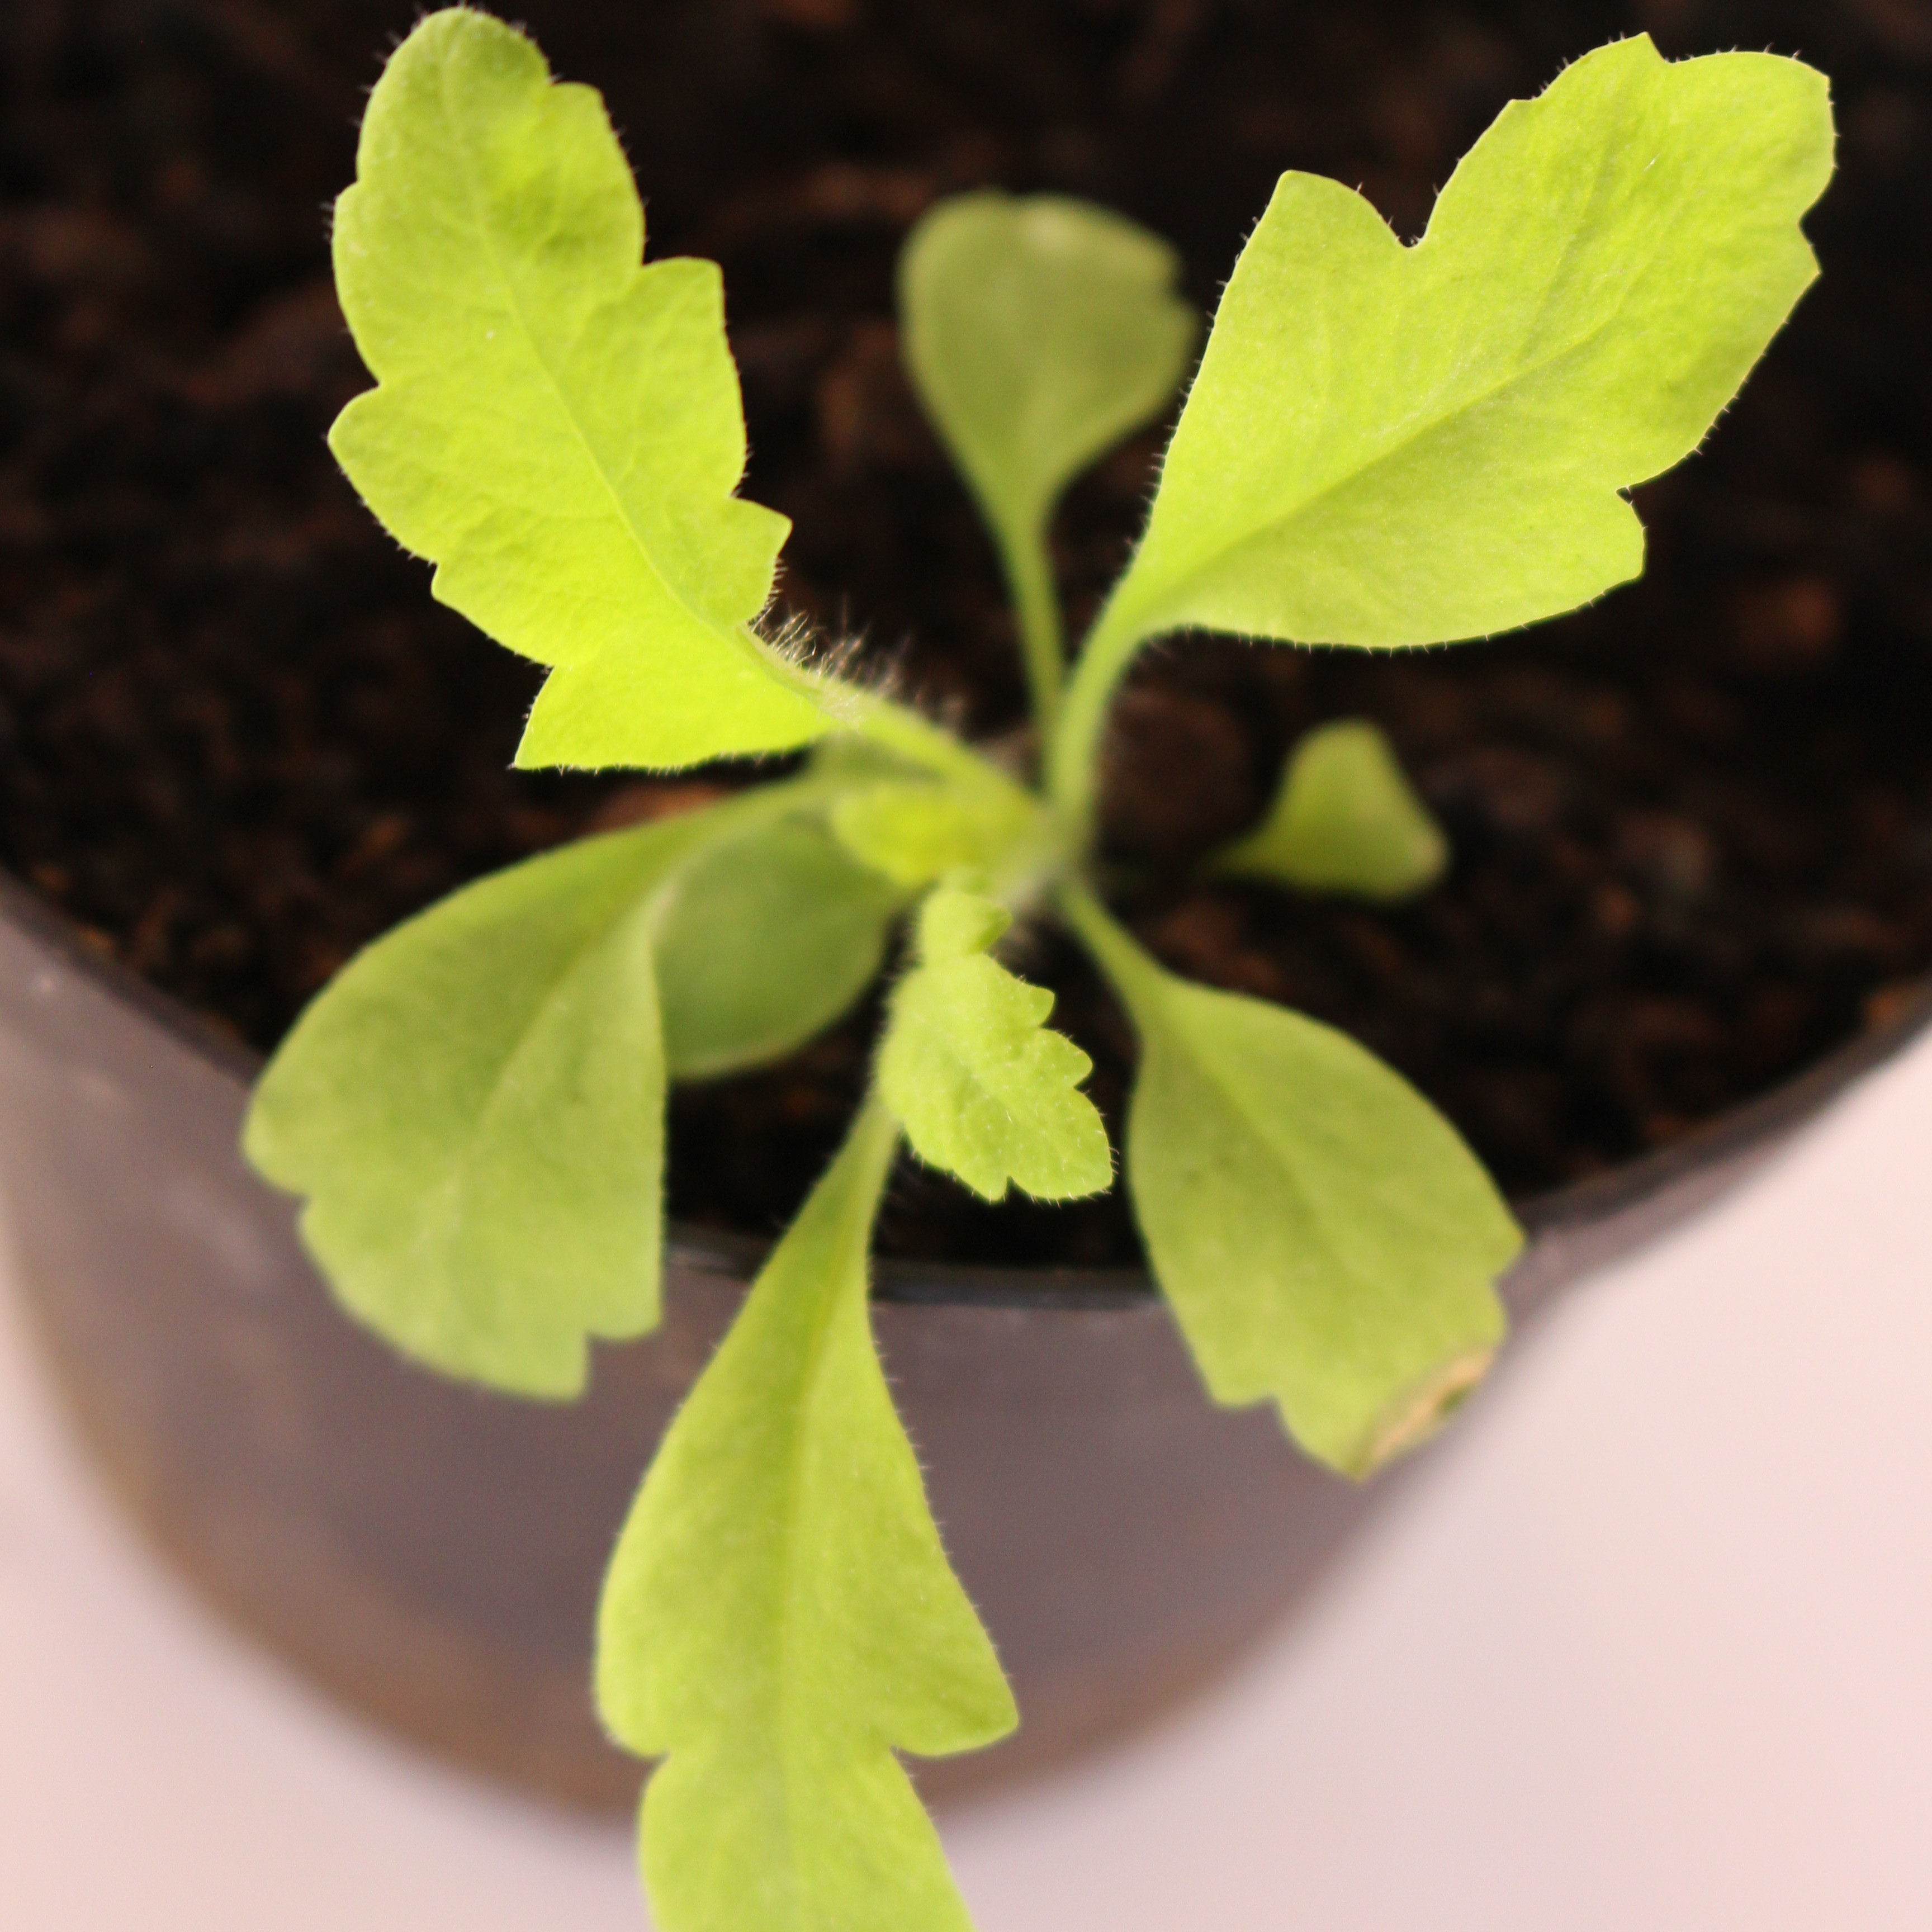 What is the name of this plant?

Papaver rhoeas
